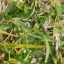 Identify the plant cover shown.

grass
